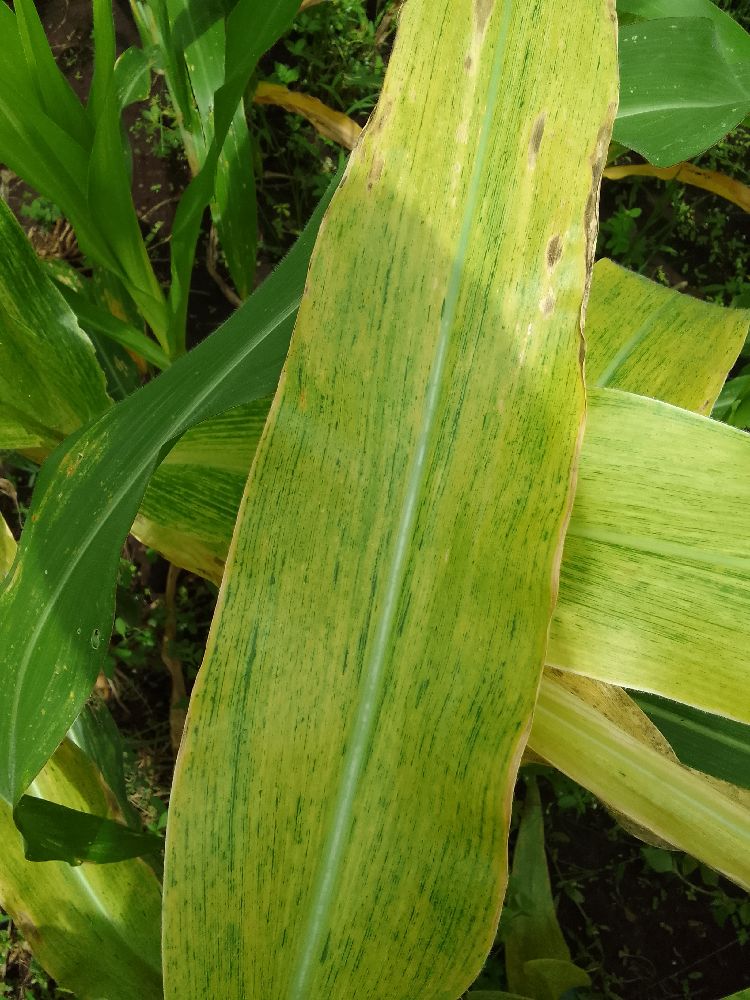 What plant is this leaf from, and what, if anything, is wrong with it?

maize, maize lethal necrosis
